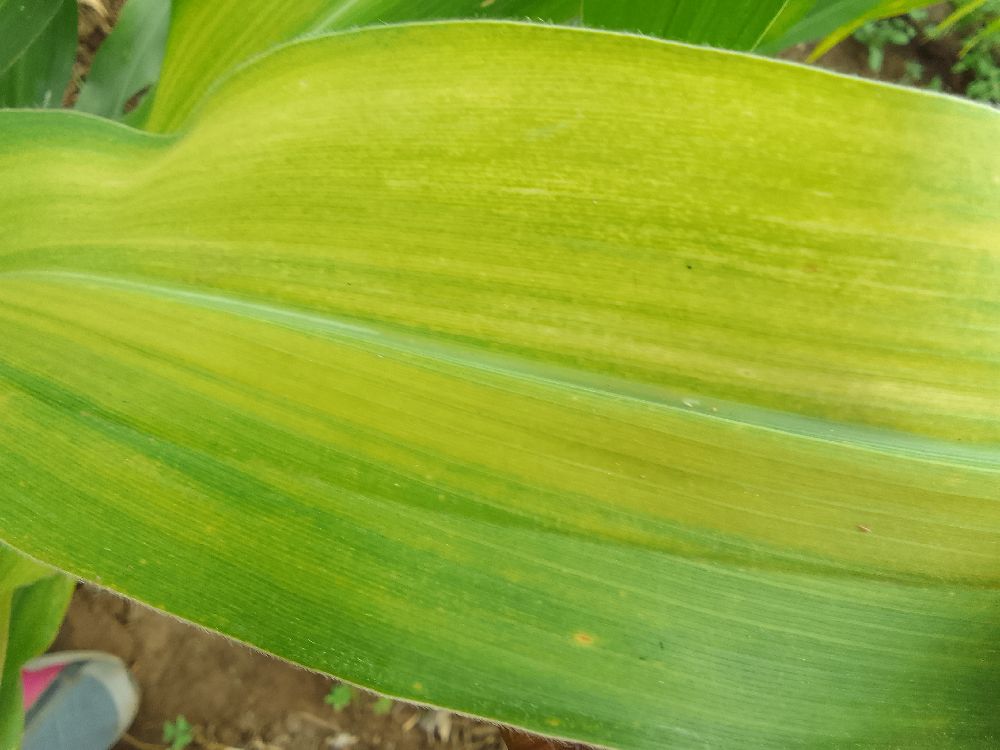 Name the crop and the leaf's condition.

maize, maize lethal necrosis
